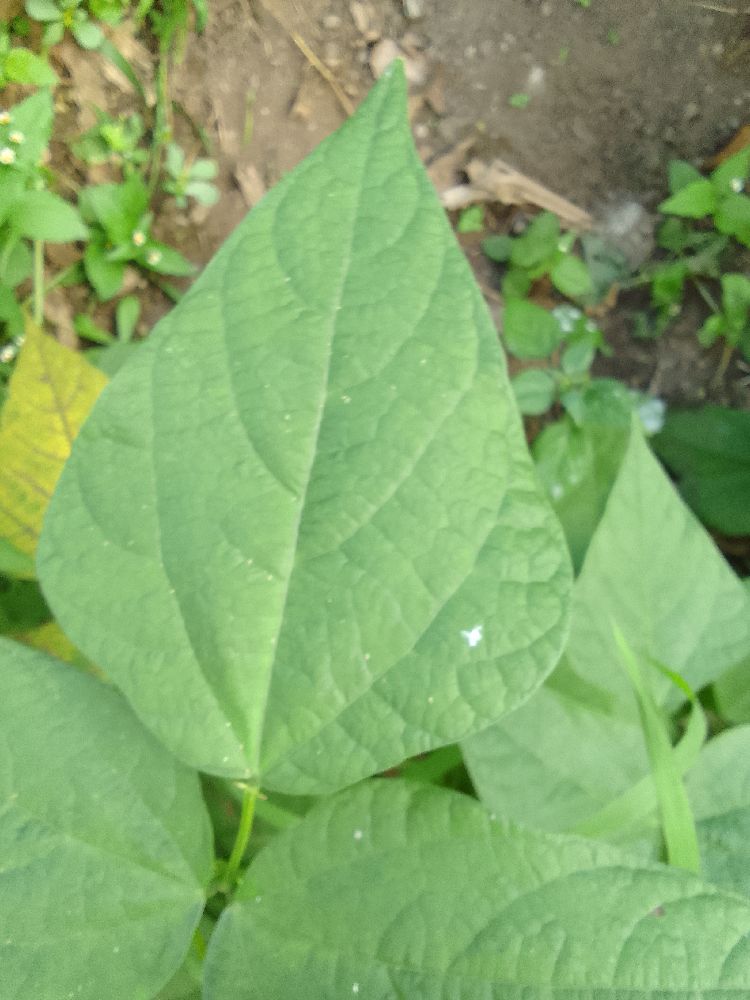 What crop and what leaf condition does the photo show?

common bean, healthy
